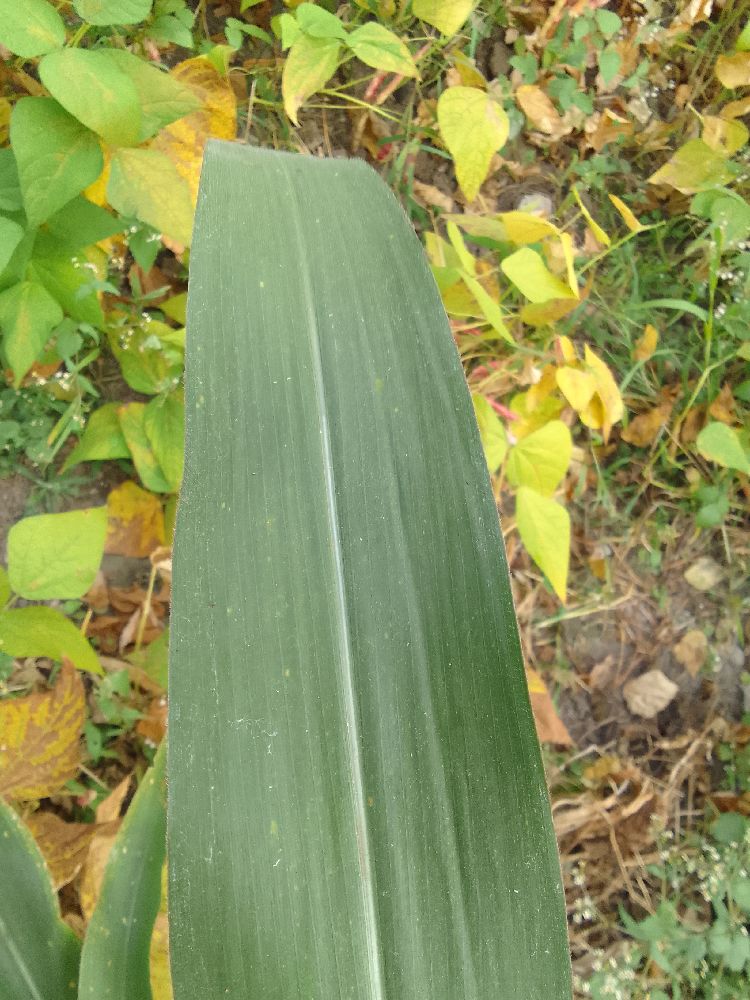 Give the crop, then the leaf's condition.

maize, healthy
